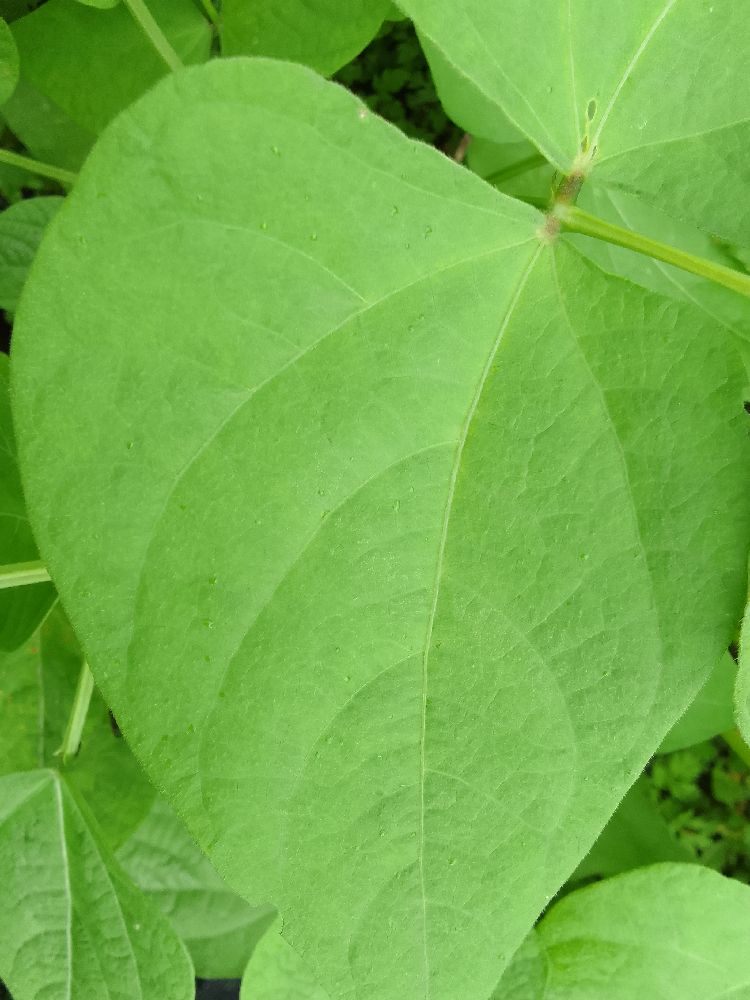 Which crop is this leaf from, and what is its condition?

common bean, healthy
